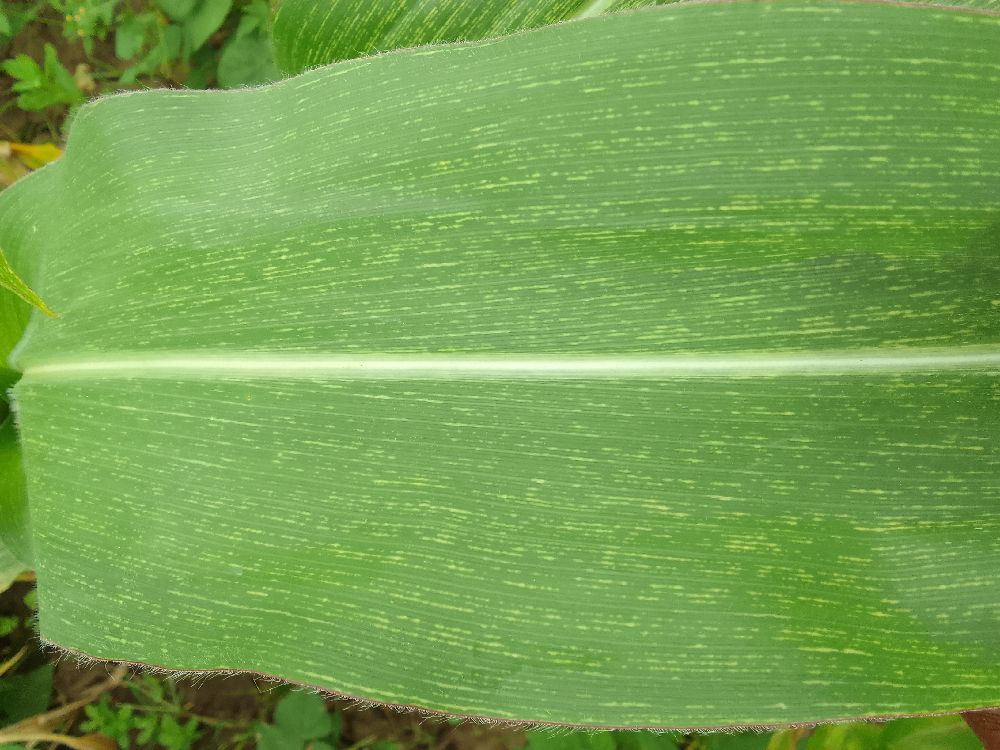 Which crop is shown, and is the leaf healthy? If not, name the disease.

maize, maize streak virus
